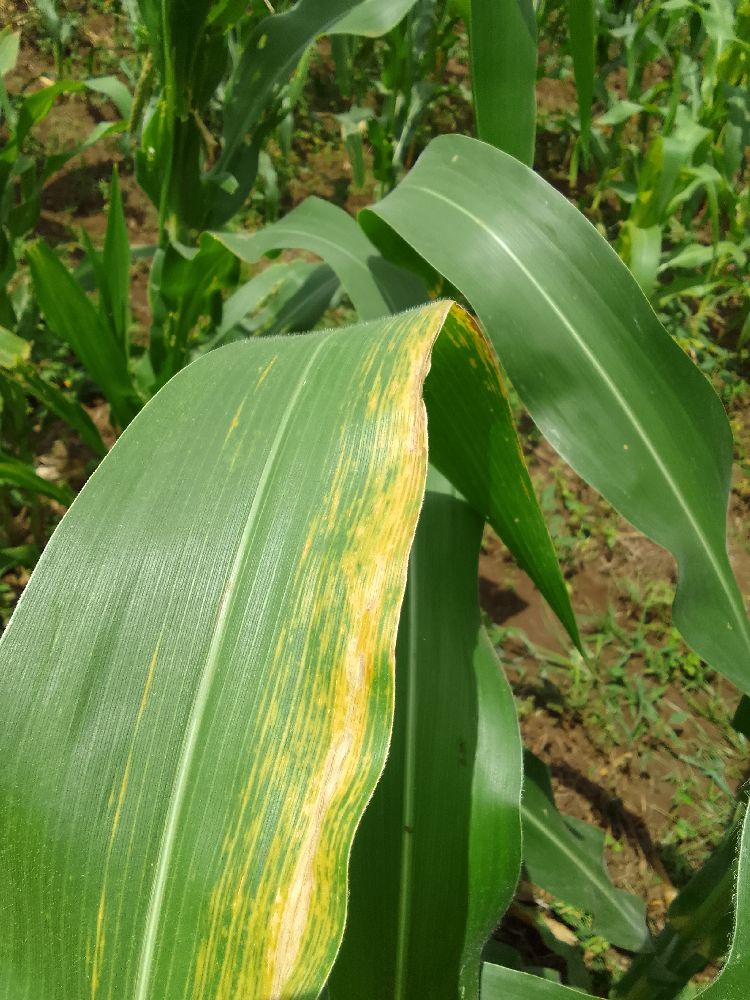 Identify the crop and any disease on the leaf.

maize, maize lethal necrosis
